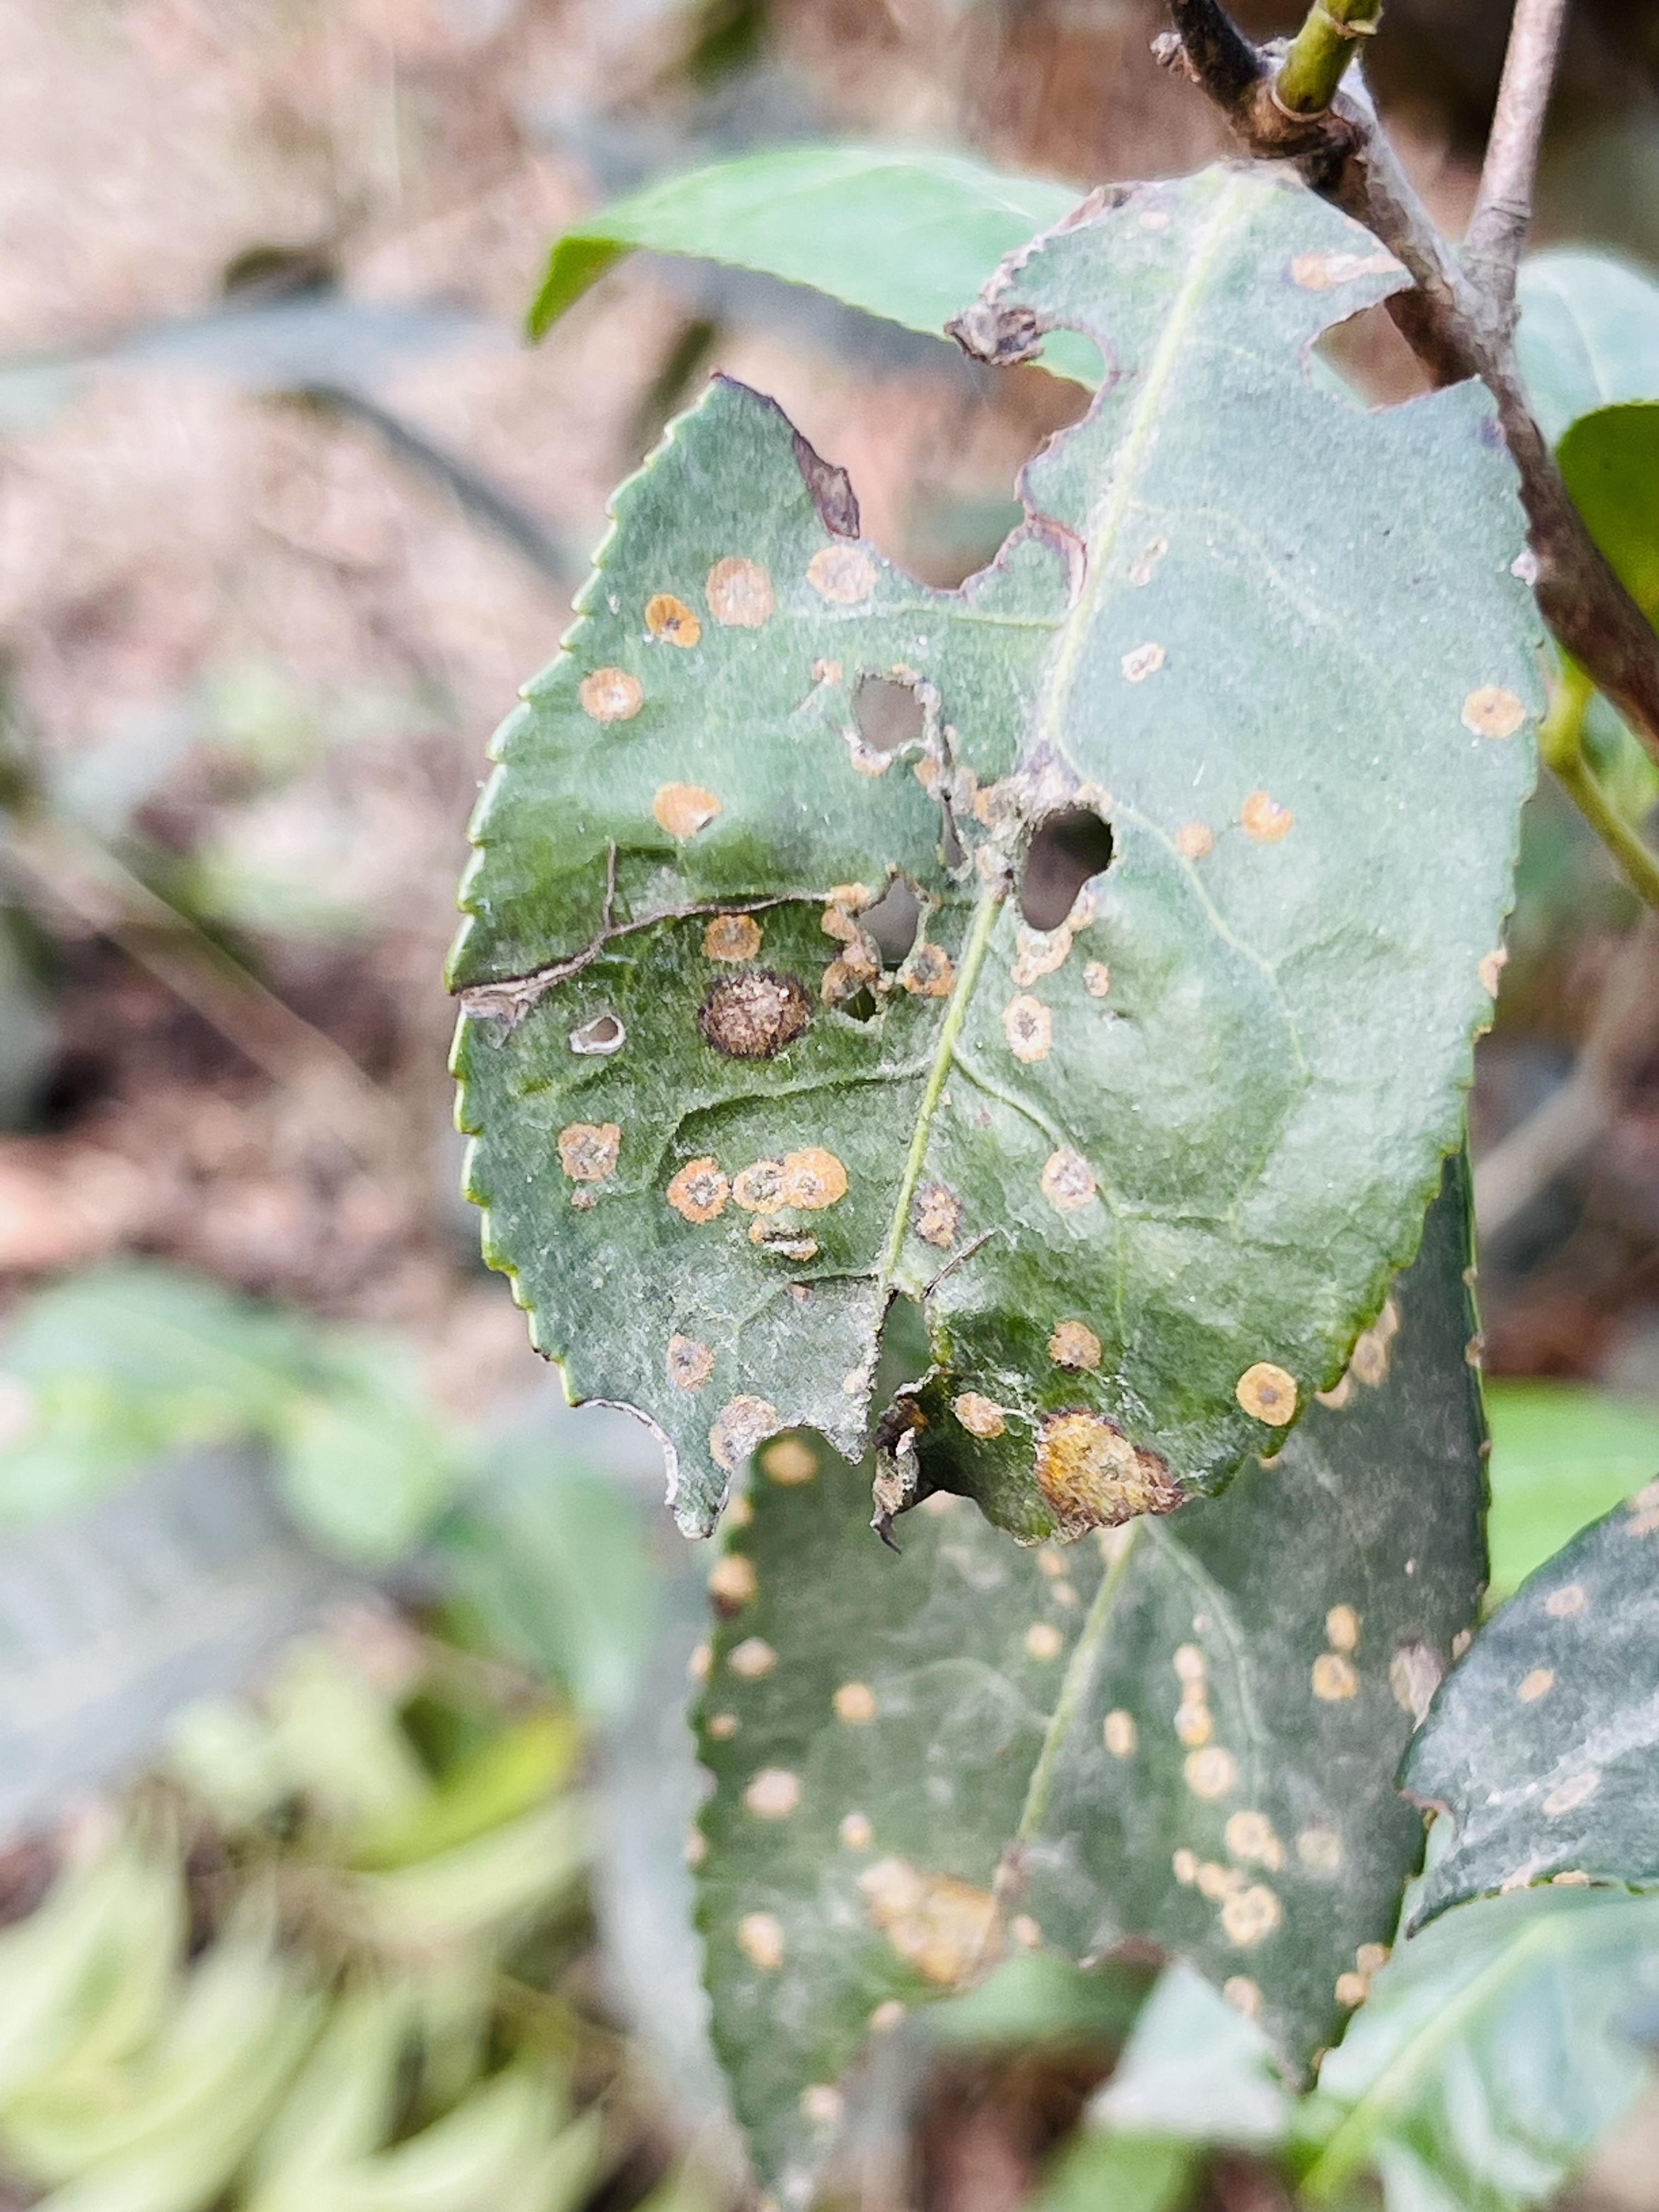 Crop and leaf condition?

tea, red rust
